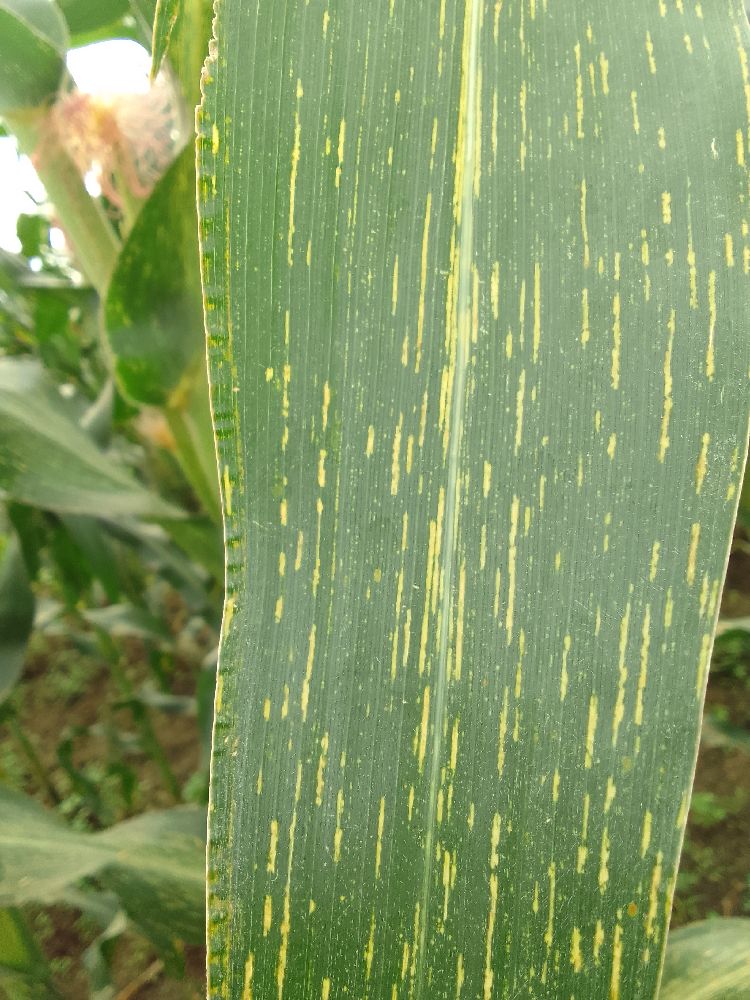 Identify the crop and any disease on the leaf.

maize, maize streak virus
